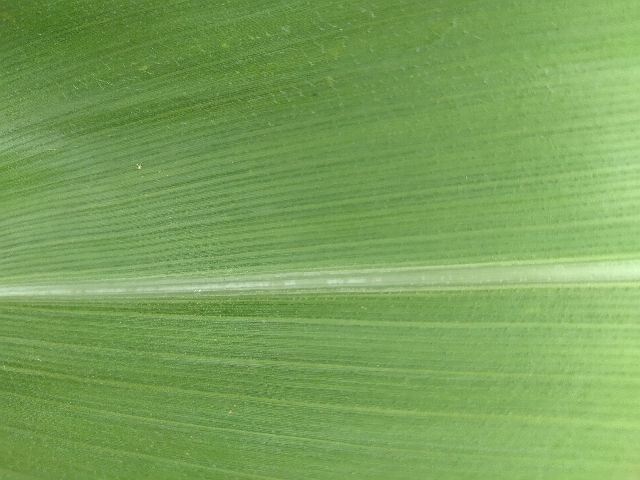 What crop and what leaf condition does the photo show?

maize, healthy
